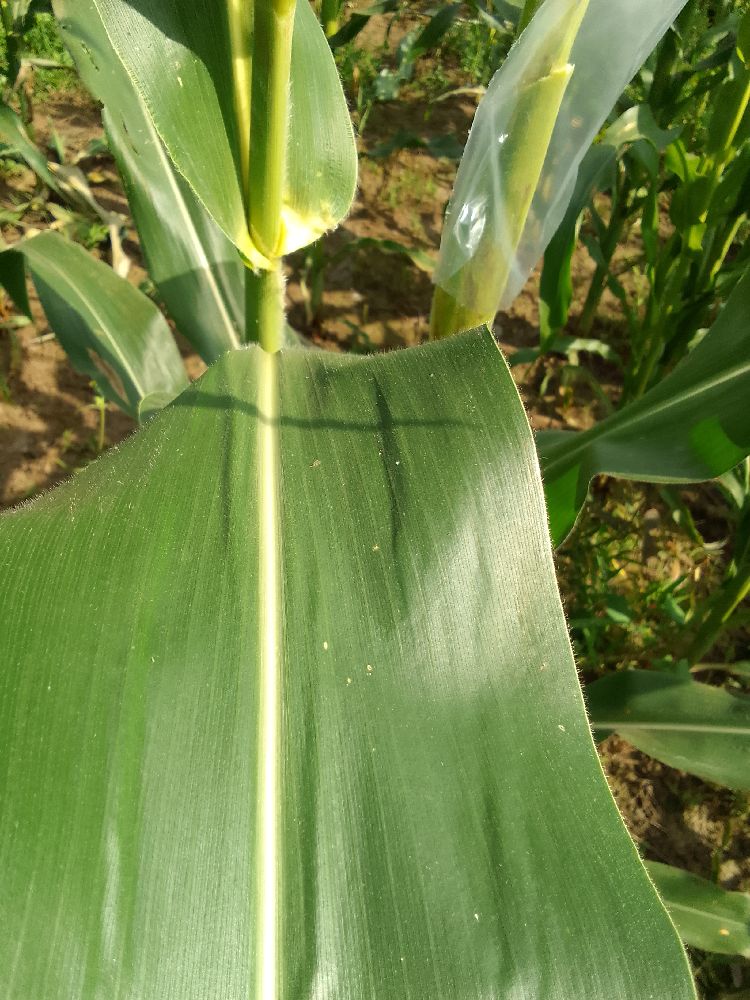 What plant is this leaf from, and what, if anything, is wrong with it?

maize, healthy
